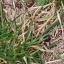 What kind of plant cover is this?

grass
